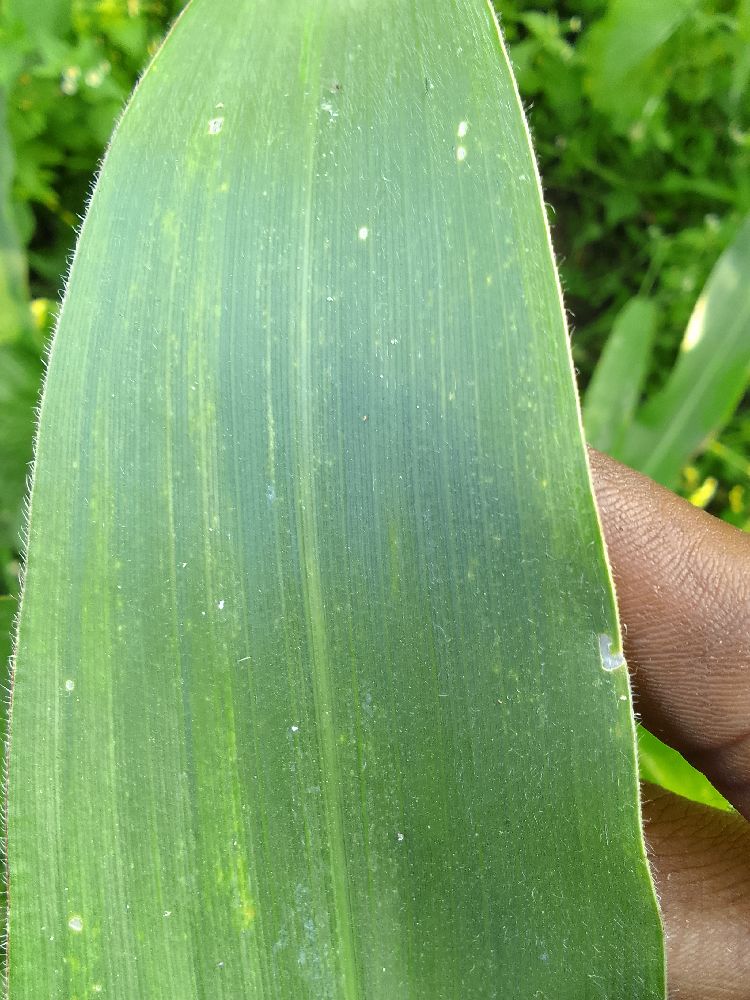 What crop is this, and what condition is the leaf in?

maize, healthy
